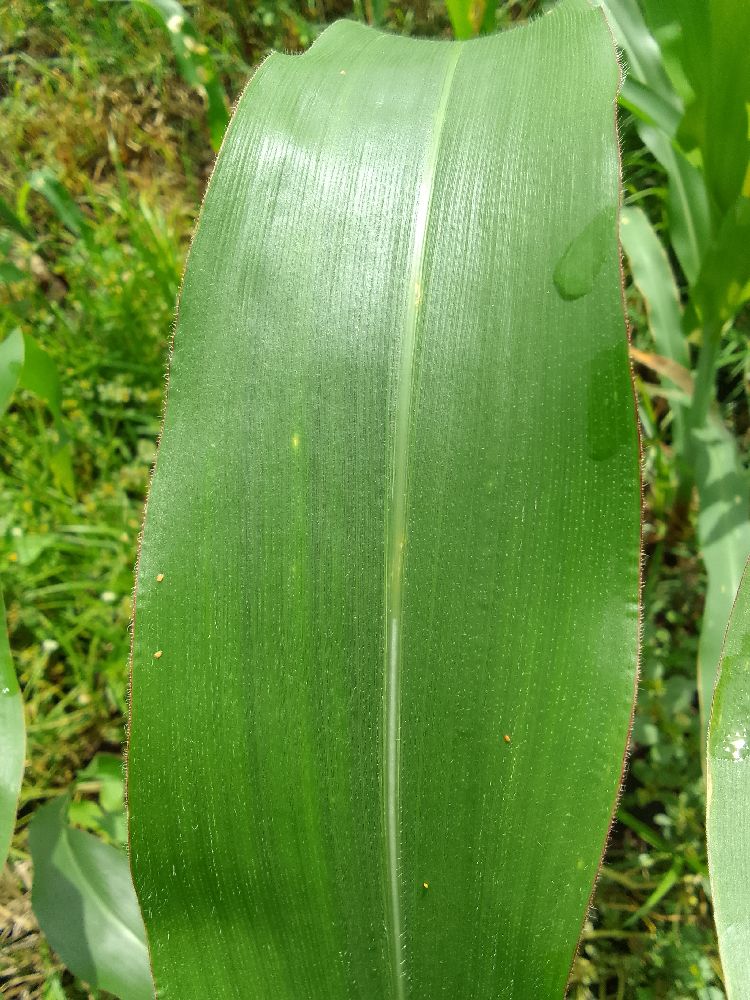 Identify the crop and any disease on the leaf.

maize, healthy
